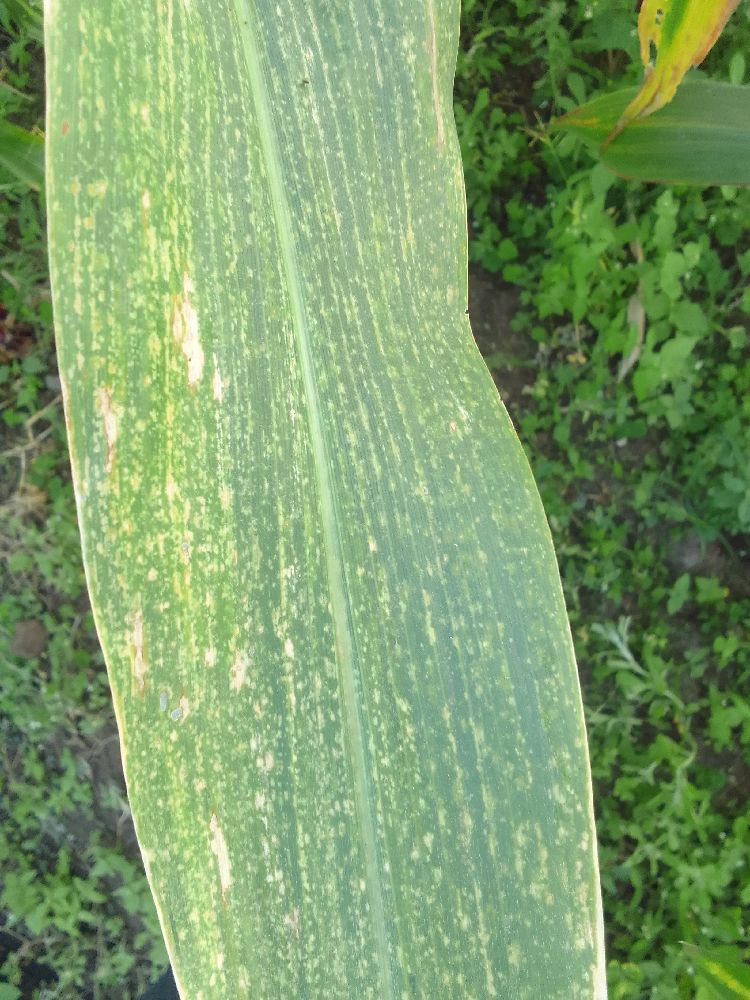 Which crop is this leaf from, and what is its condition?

maize, maize lethal necrosis
